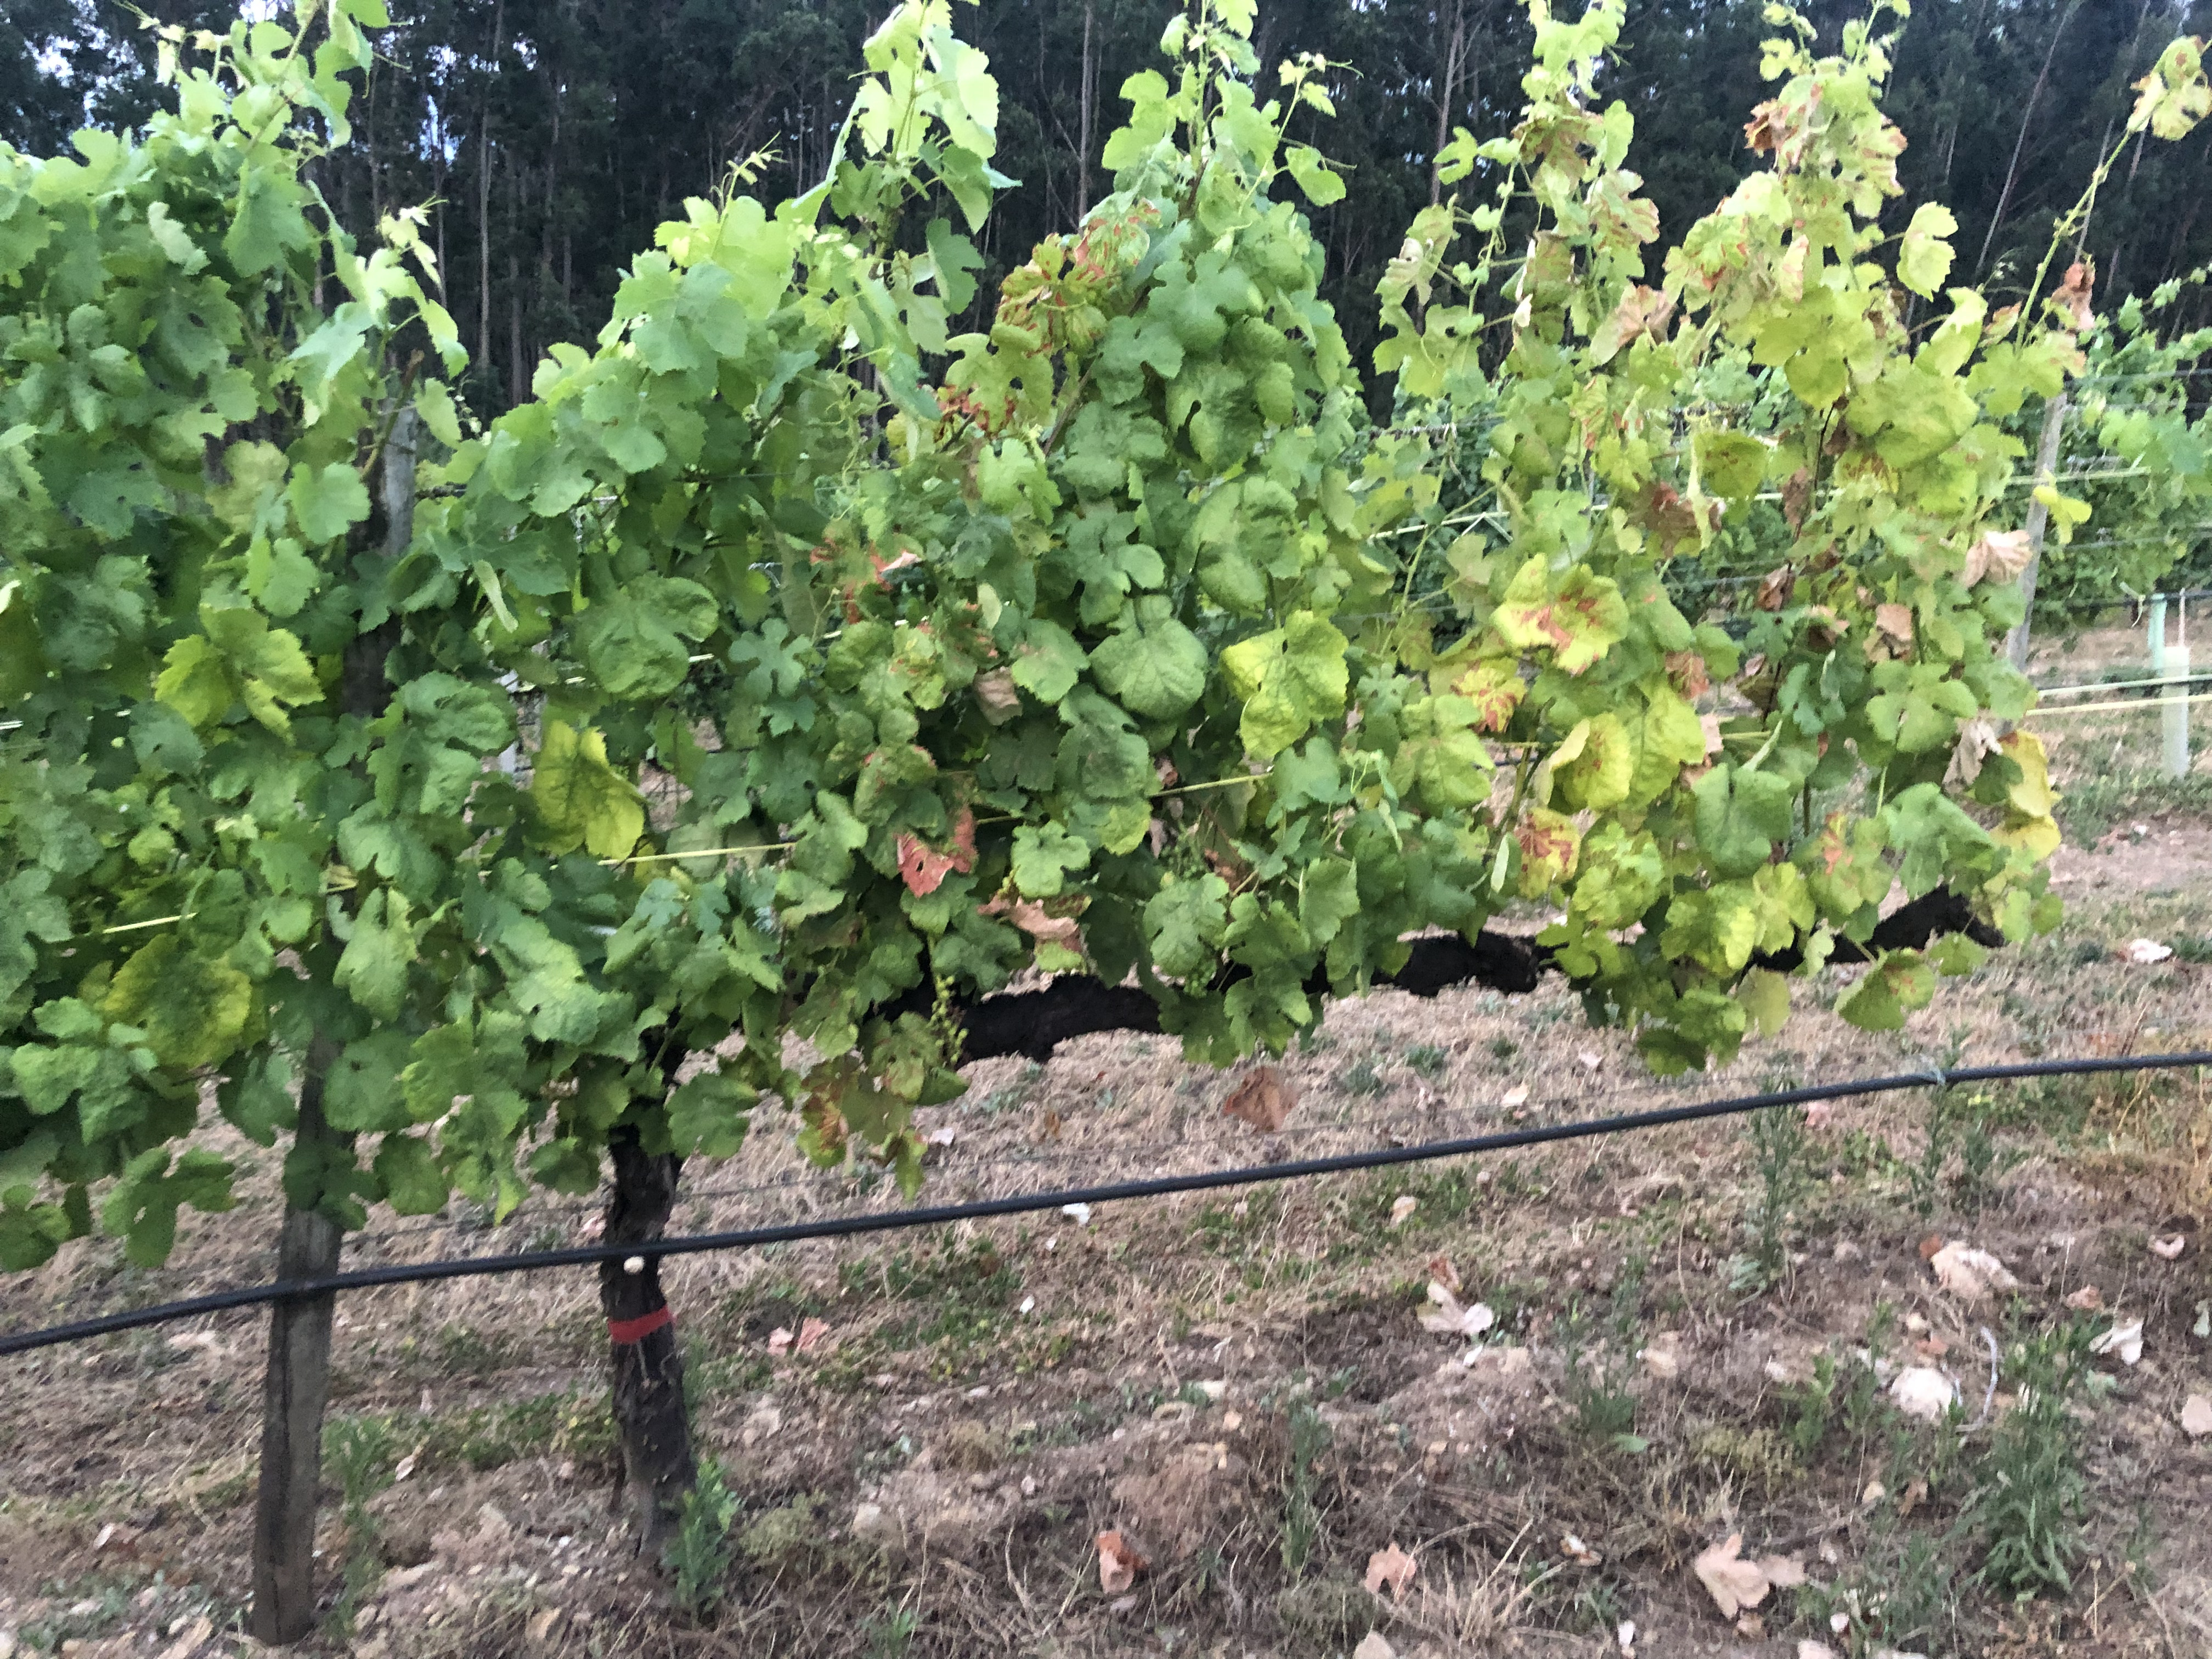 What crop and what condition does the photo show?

grapevine, affected by esca disease
